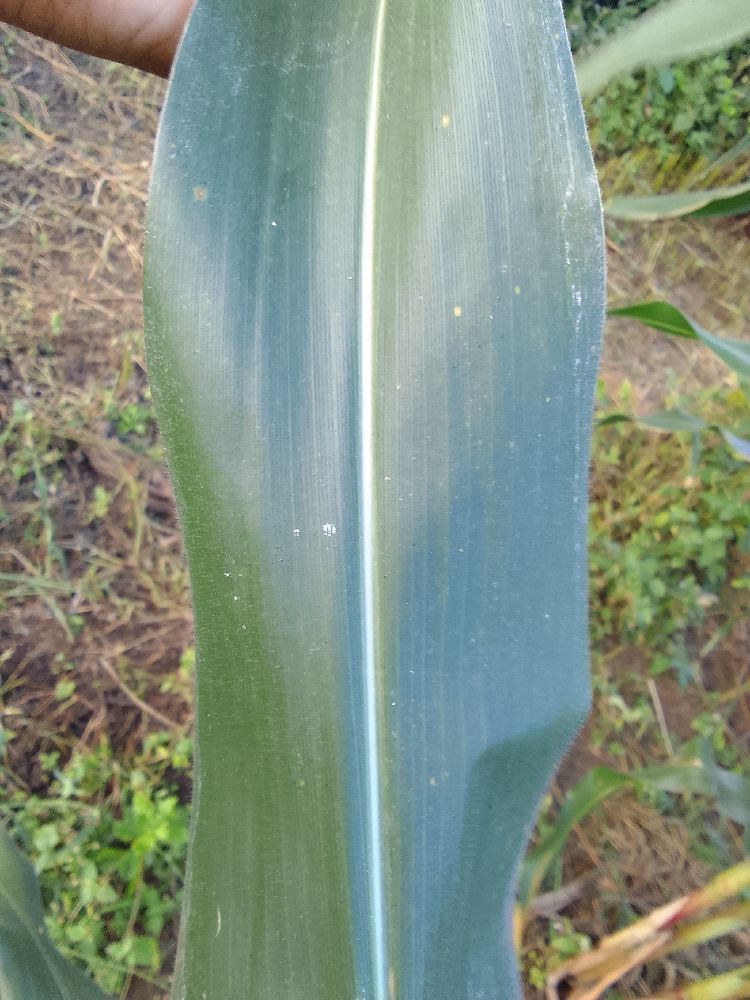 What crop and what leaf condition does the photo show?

maize, healthy
